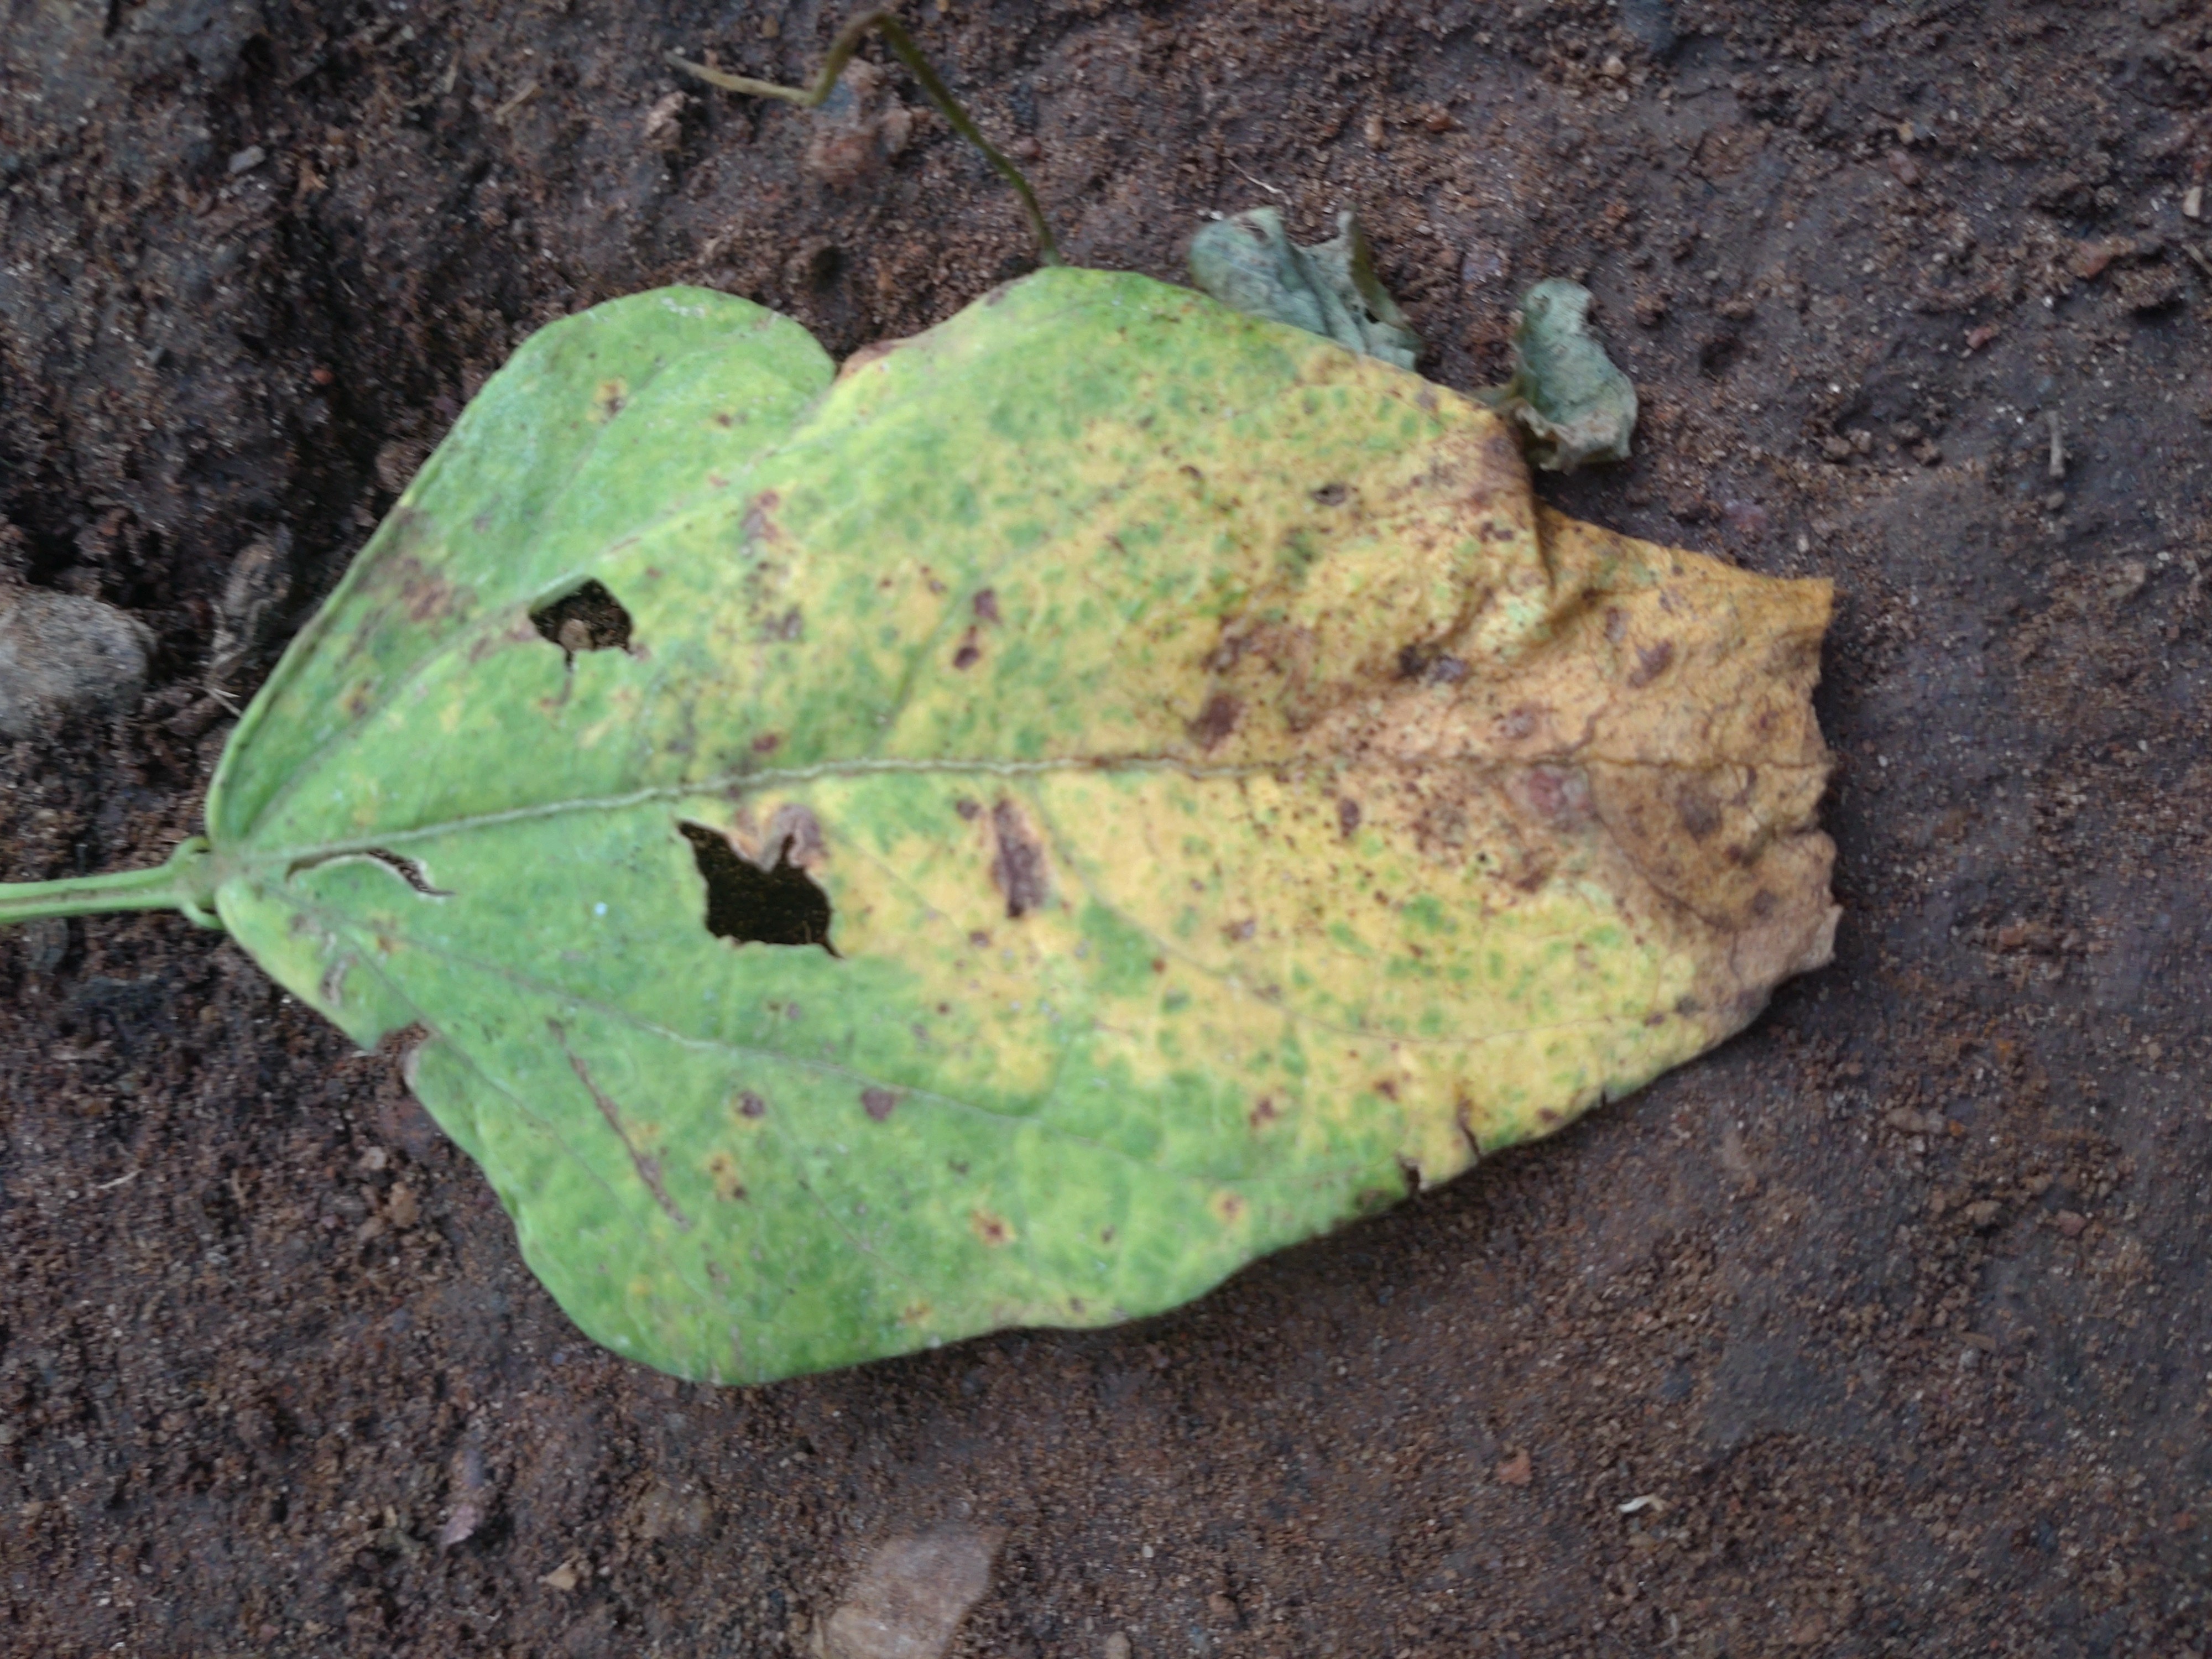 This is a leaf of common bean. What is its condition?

anthracnose
